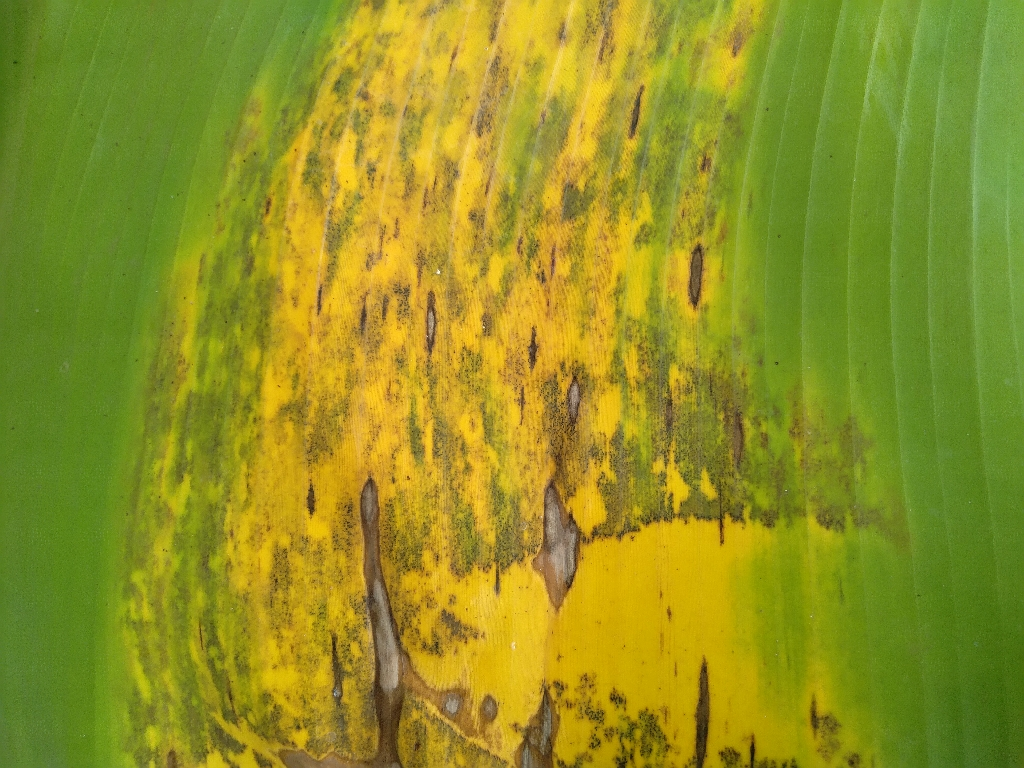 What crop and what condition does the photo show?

banana, black sigatoka
